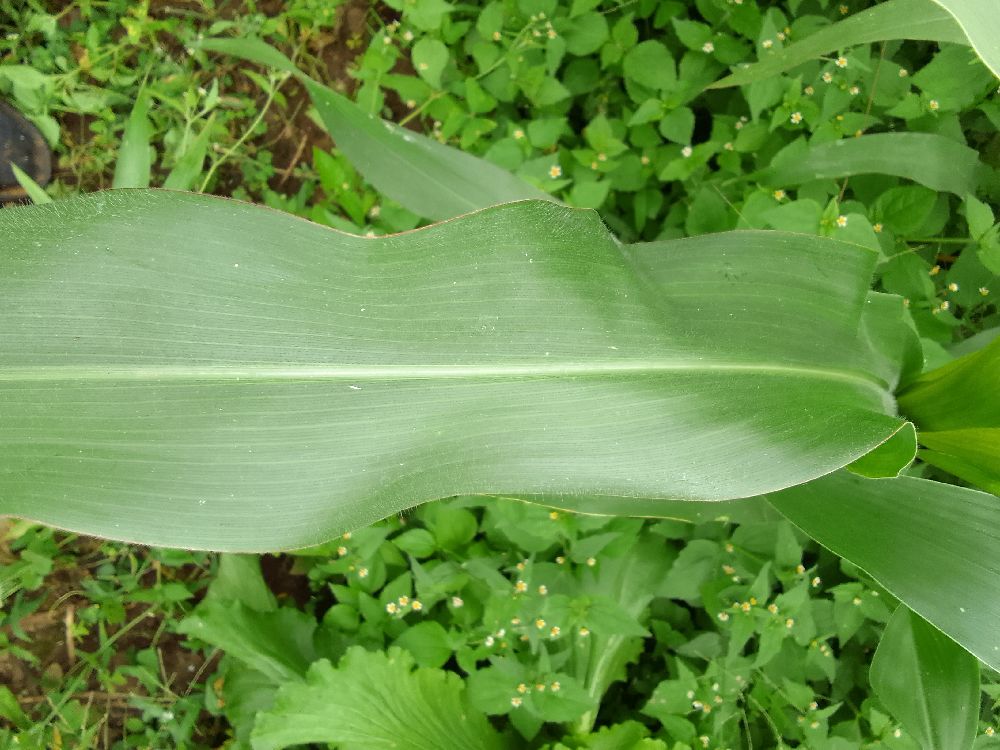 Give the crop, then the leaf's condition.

maize, healthy
